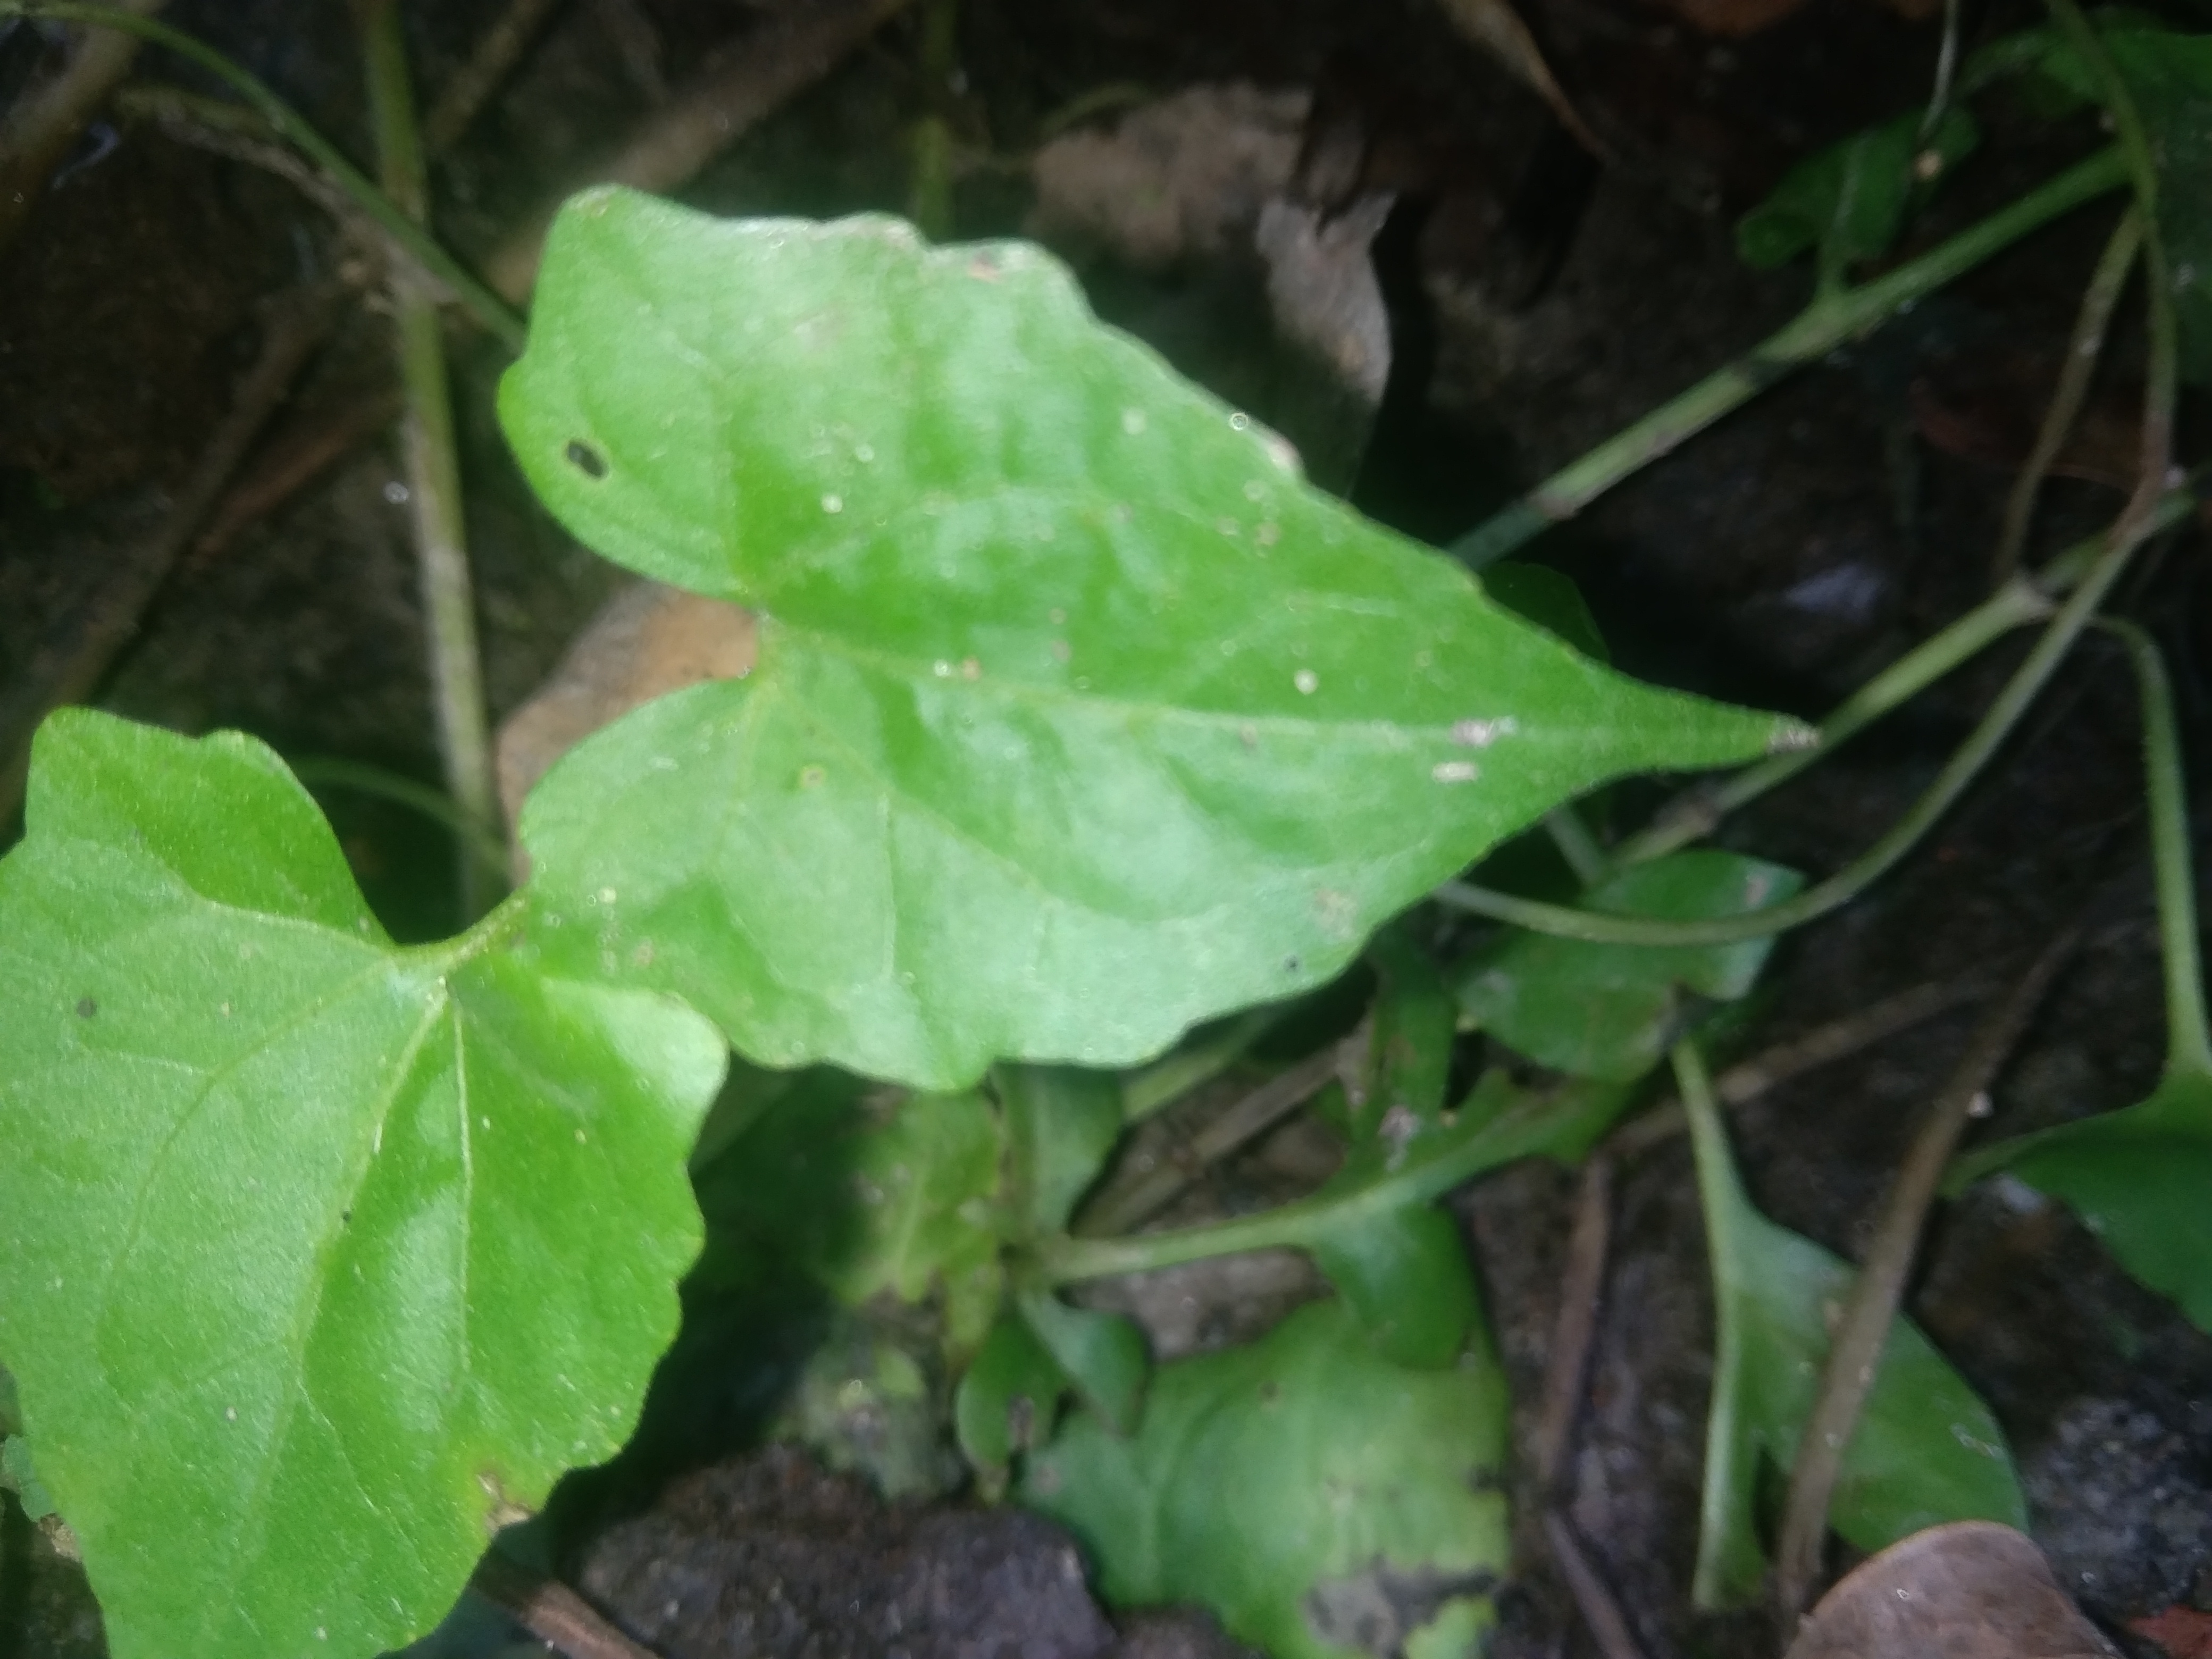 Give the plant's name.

bitter vine
